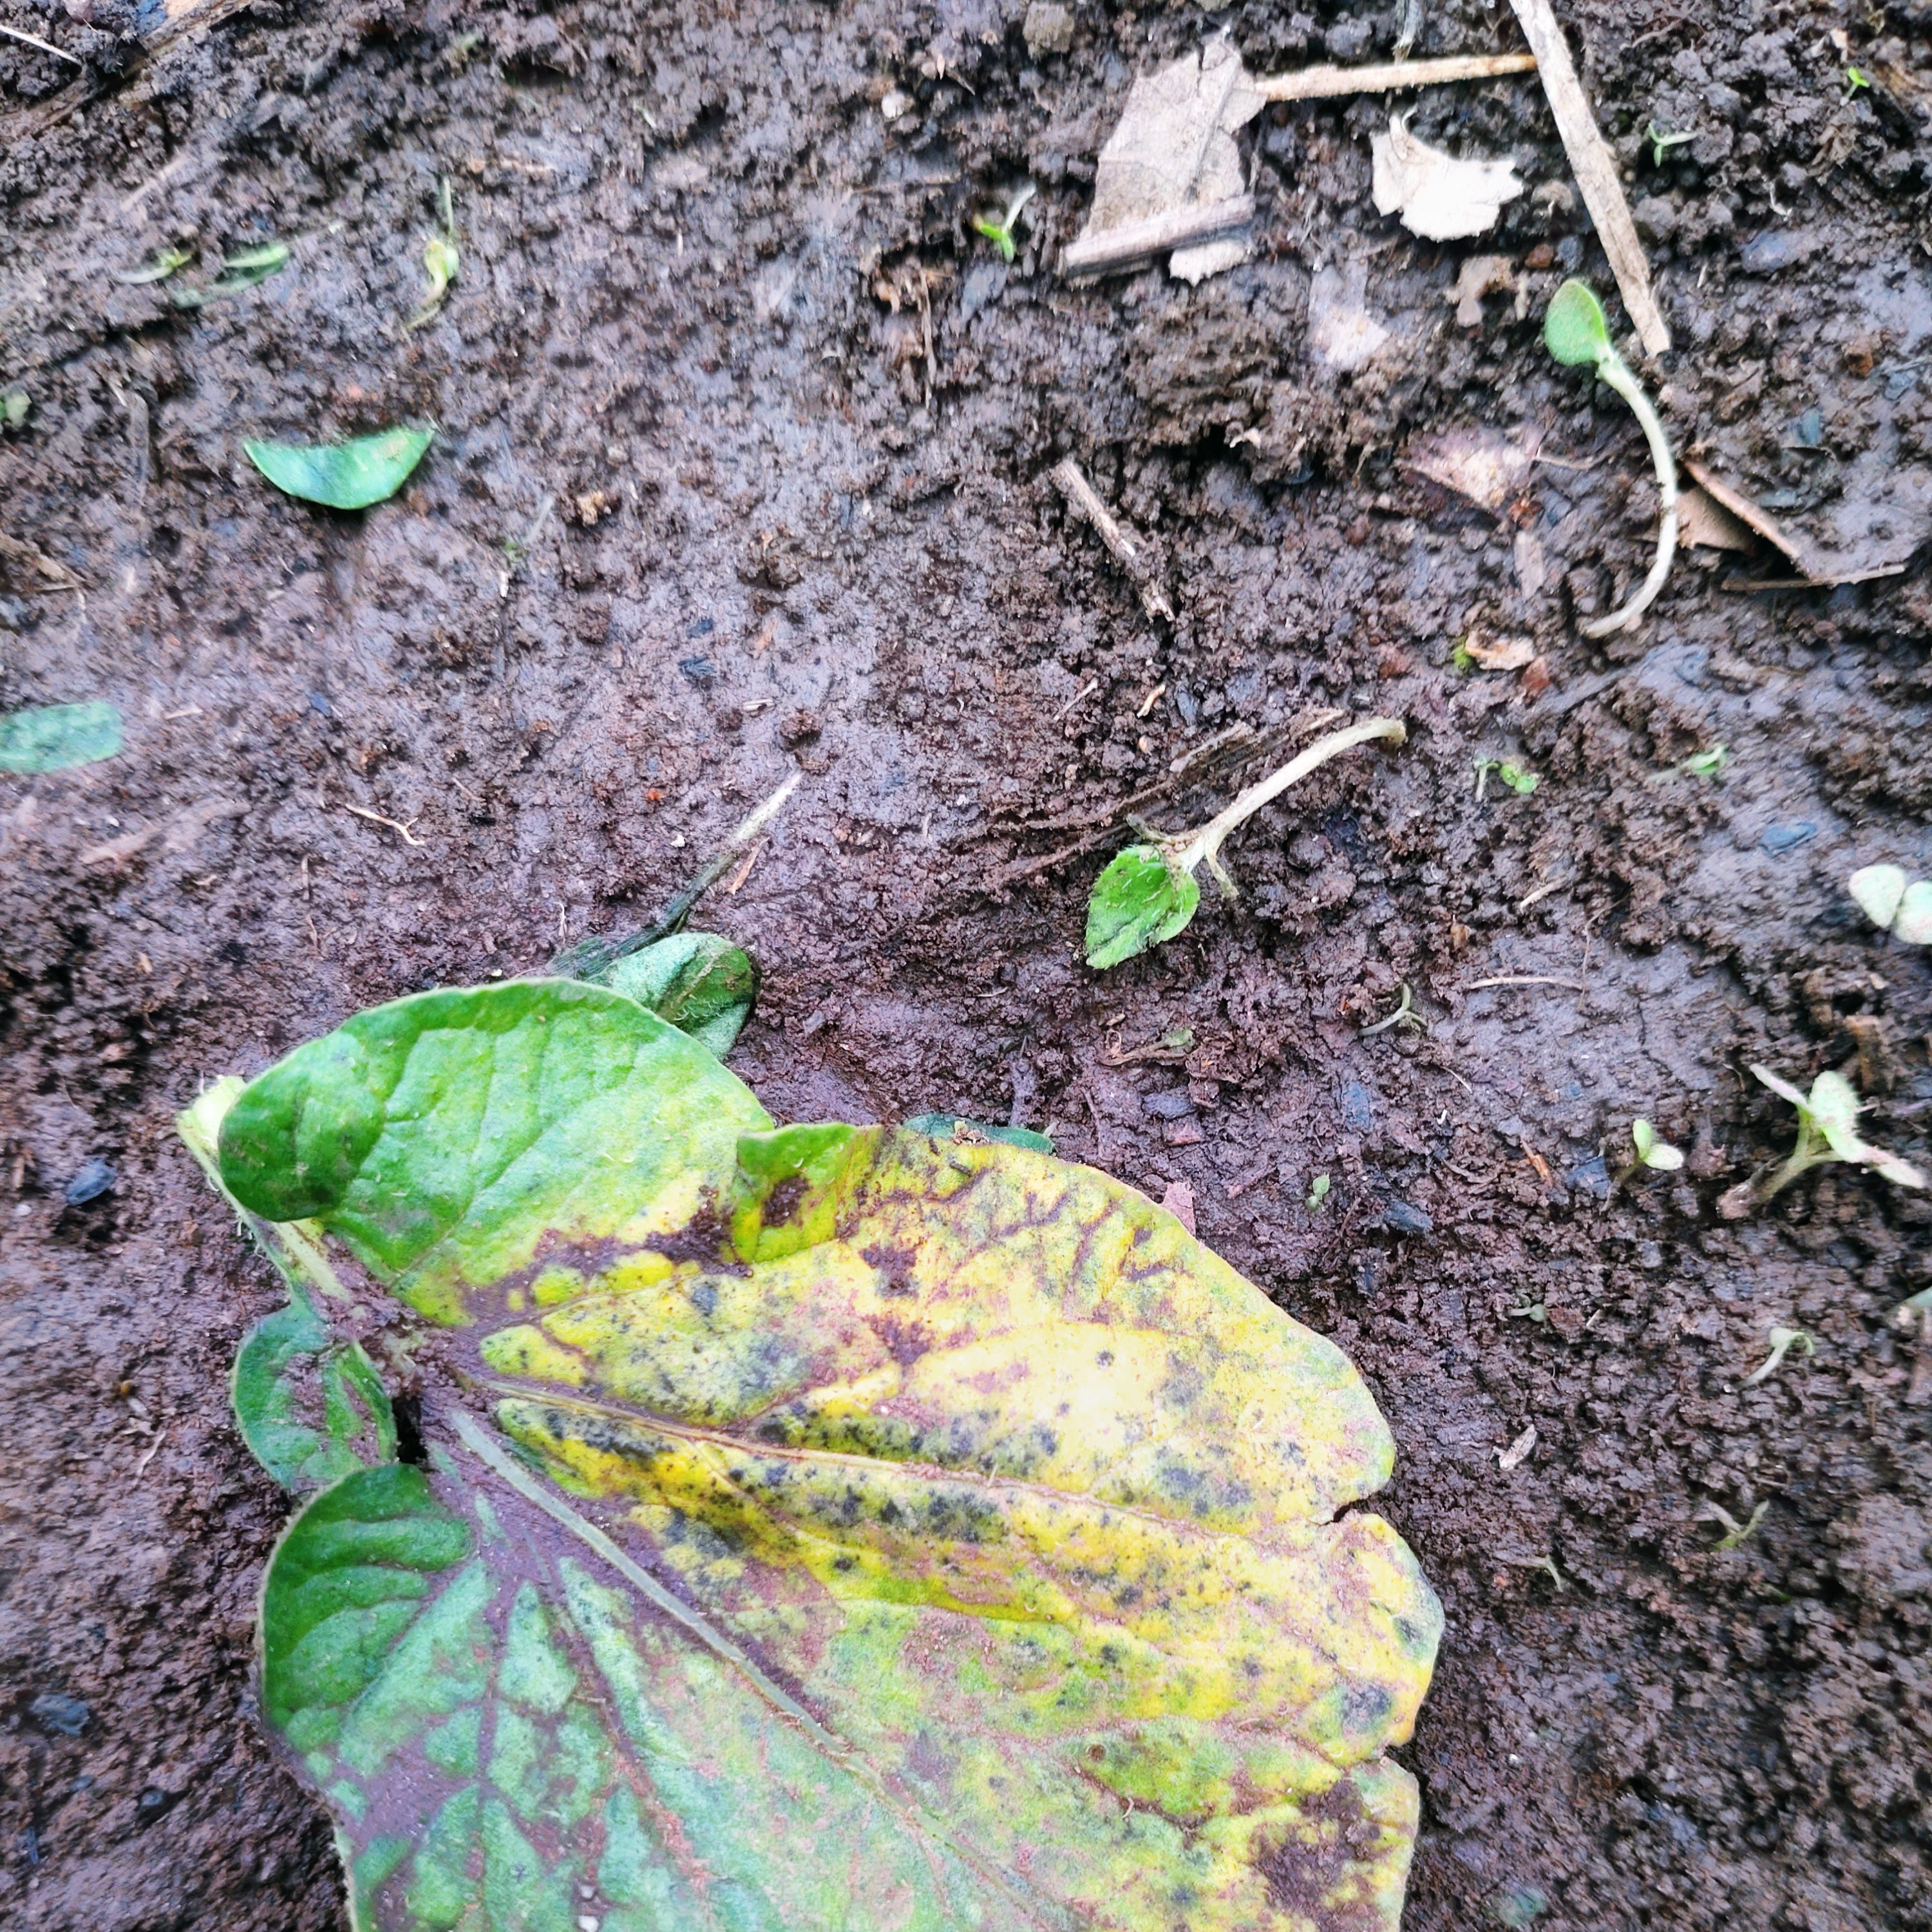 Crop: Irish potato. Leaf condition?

late blight
